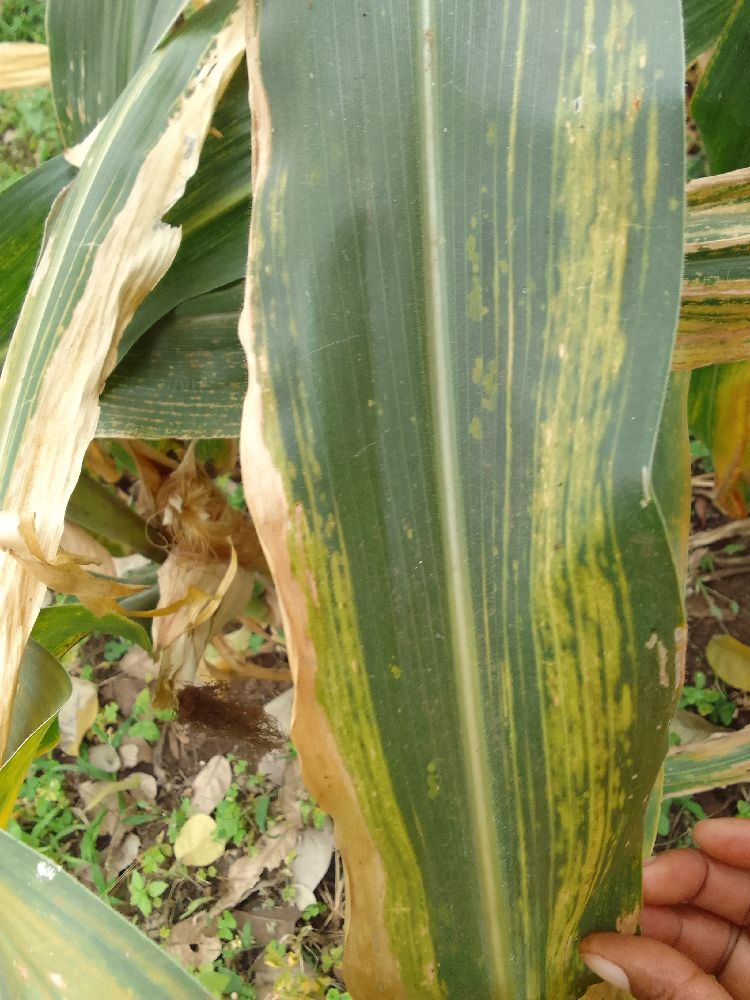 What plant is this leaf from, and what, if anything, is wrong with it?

maize, maize lethal necrosis
